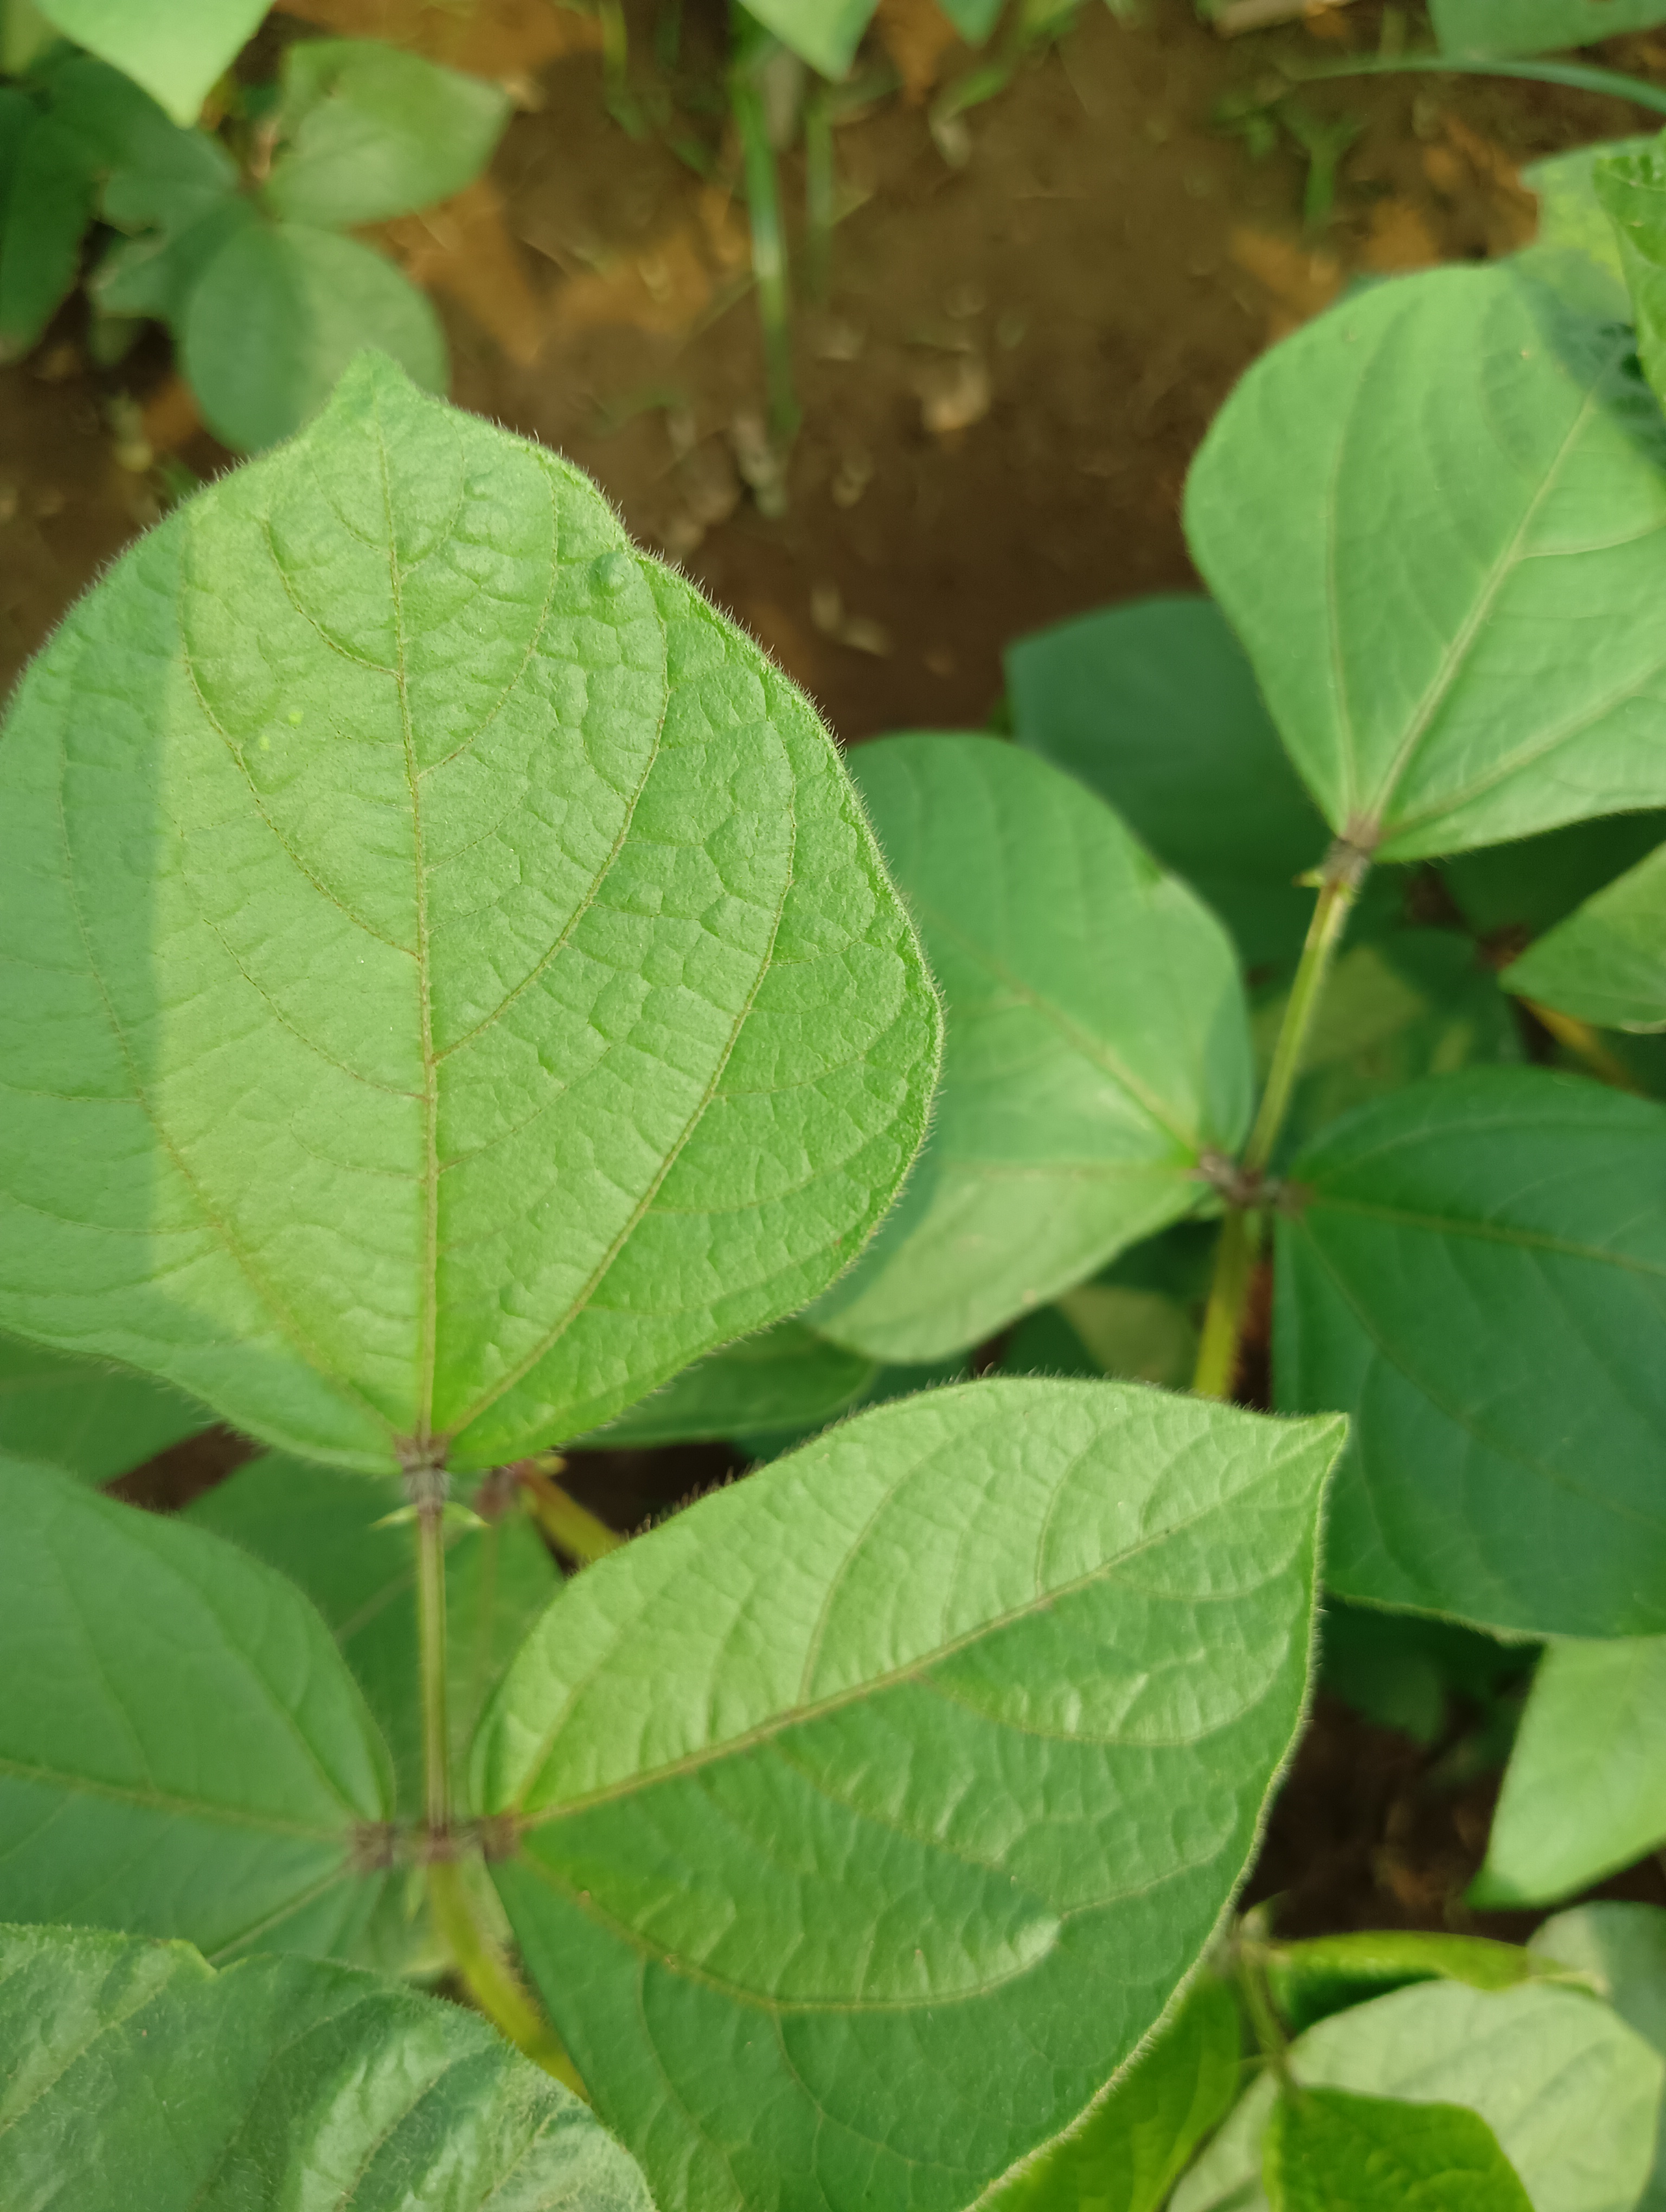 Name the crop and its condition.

mungbean, healthy
